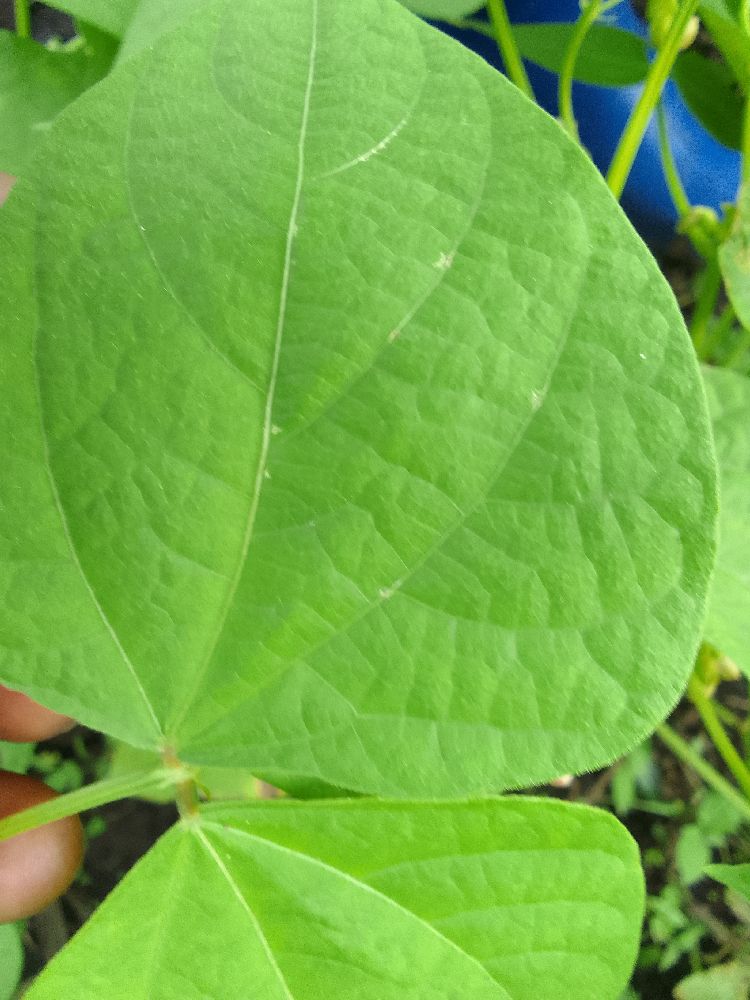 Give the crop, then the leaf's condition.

common bean, healthy
